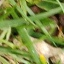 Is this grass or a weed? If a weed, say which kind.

grass
